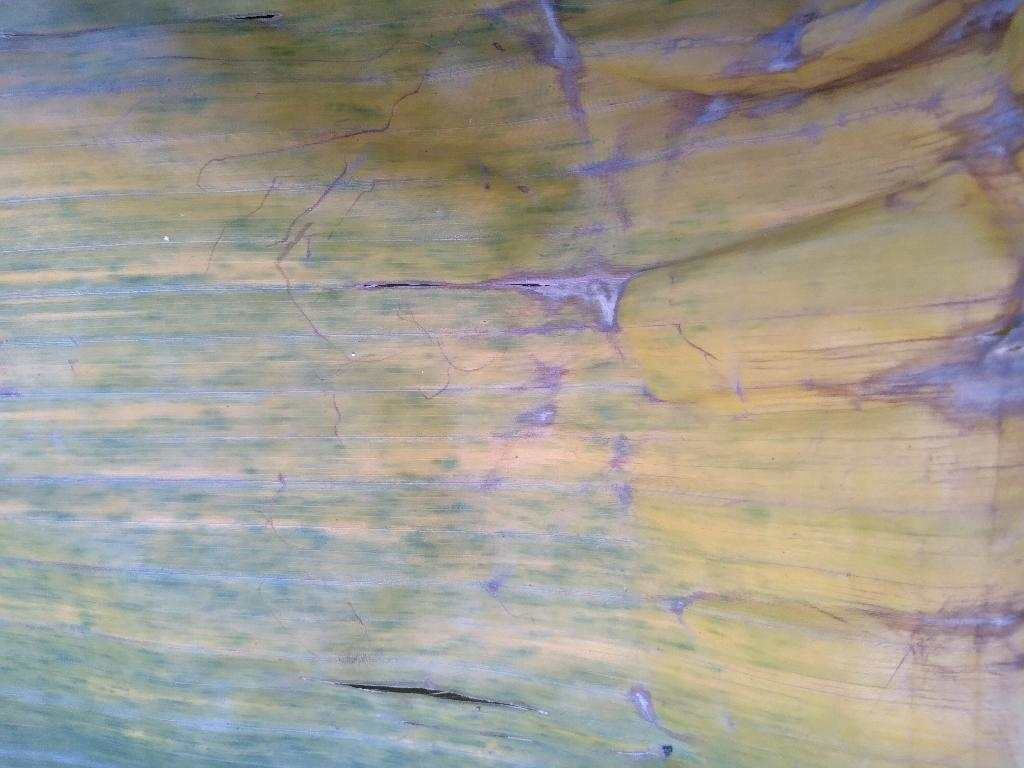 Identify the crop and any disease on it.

banana, fusarium wilt race 1
